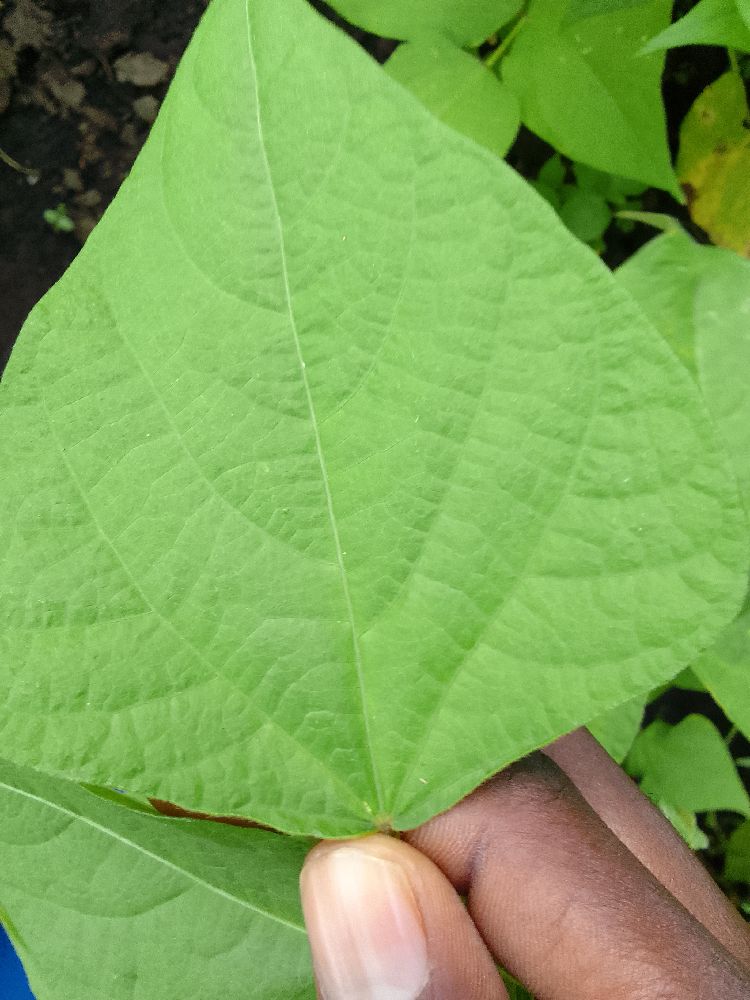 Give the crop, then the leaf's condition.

common bean, healthy
